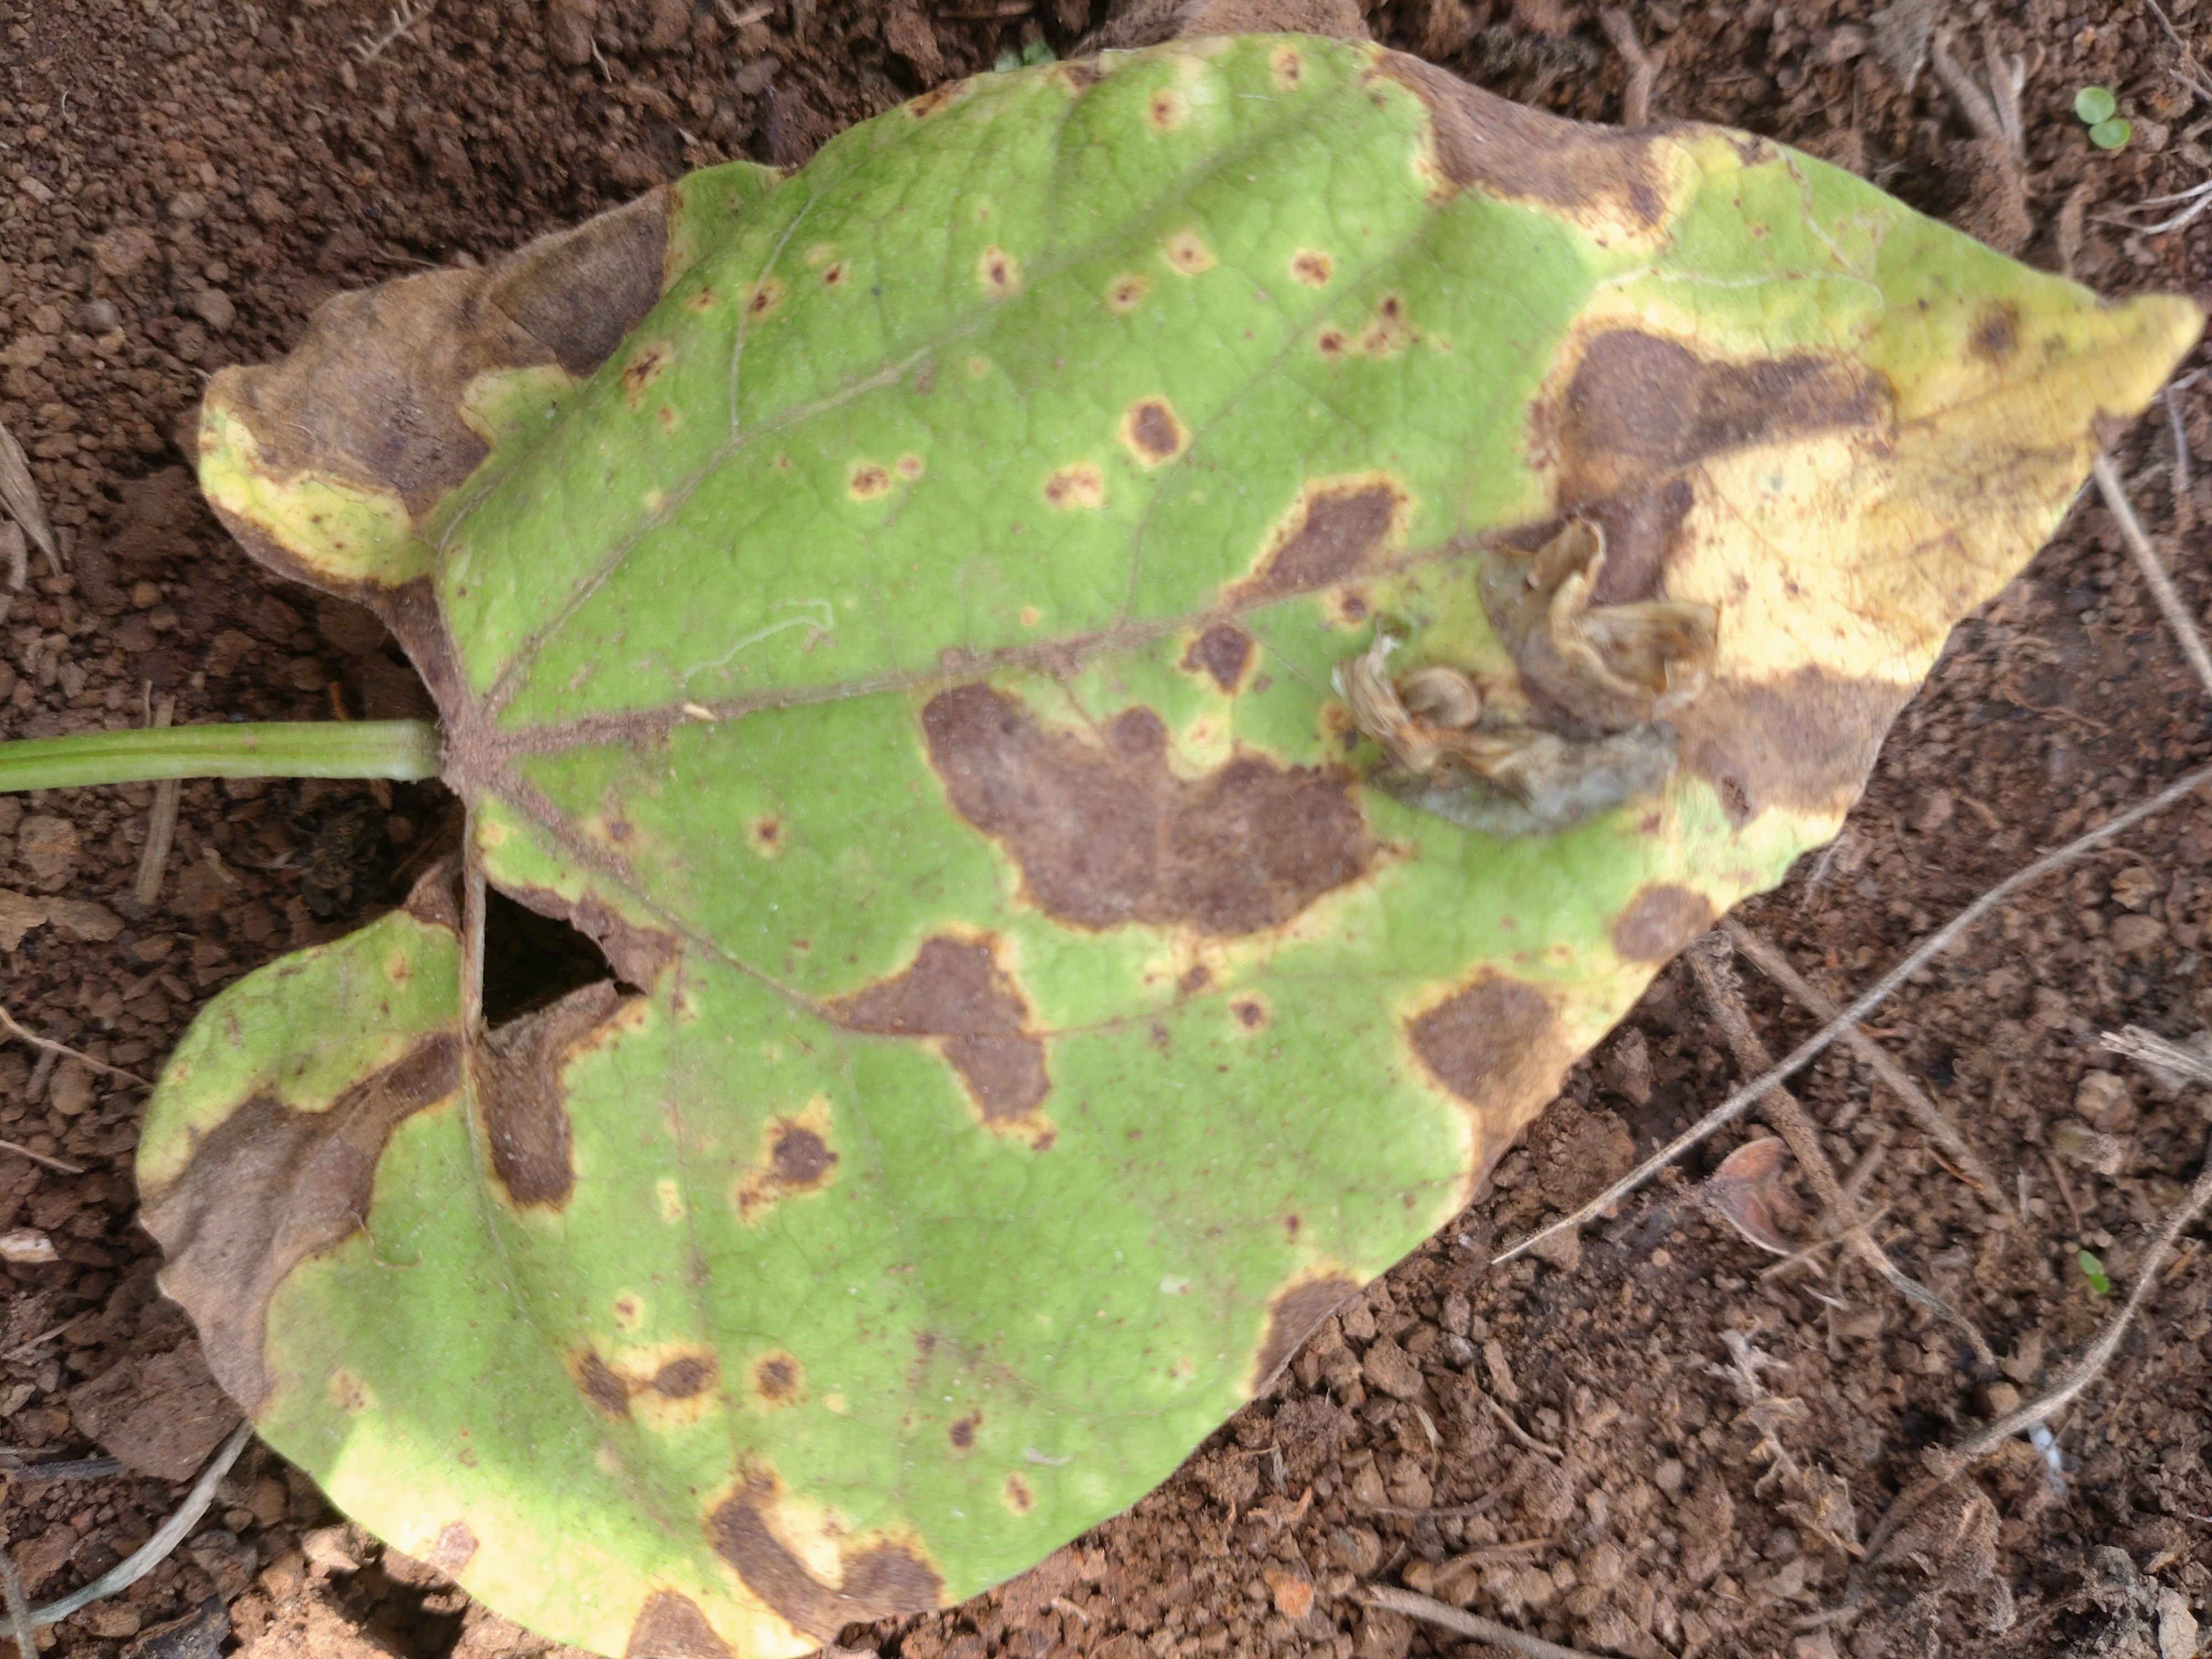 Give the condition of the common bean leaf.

rust
